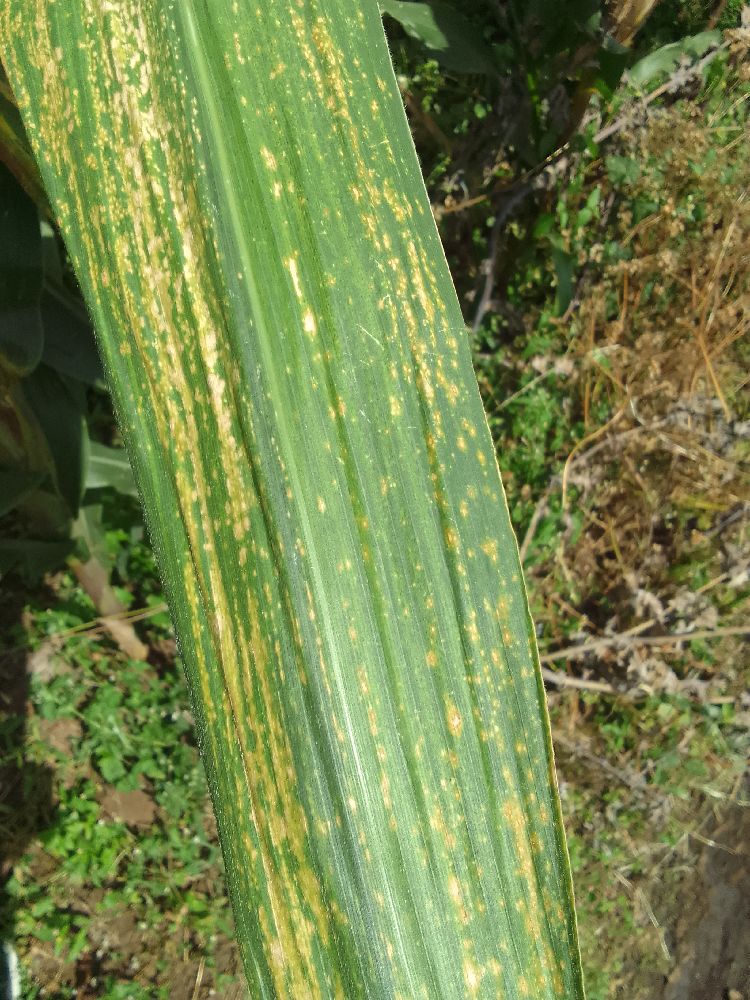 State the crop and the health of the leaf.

maize, maize lethal necrosis
